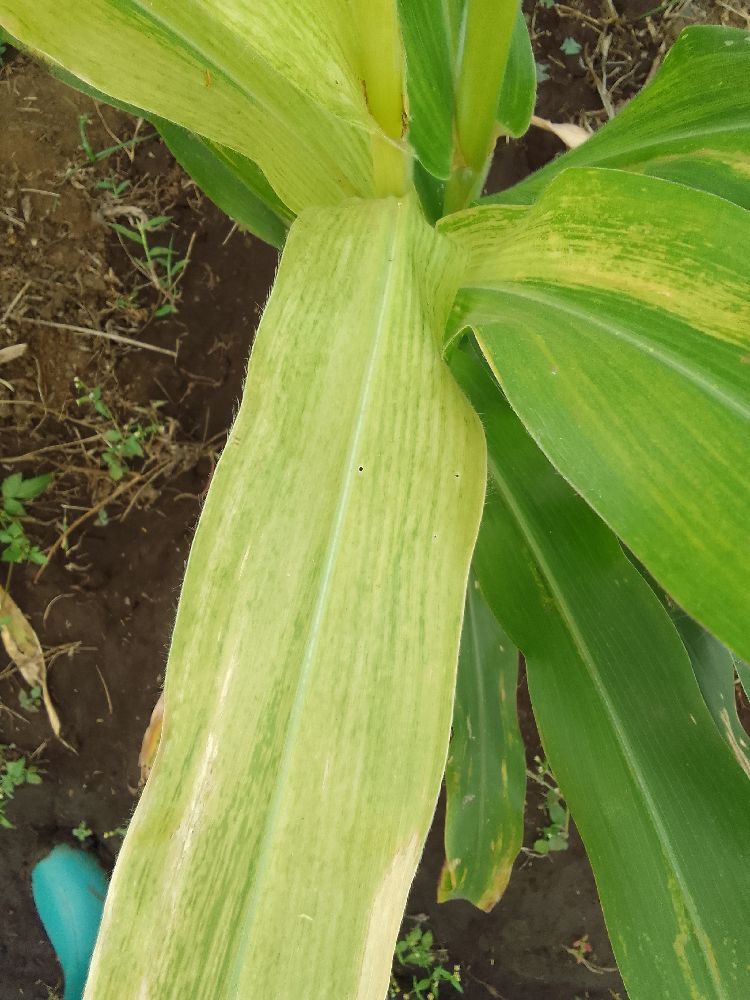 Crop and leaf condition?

maize, maize lethal necrosis
